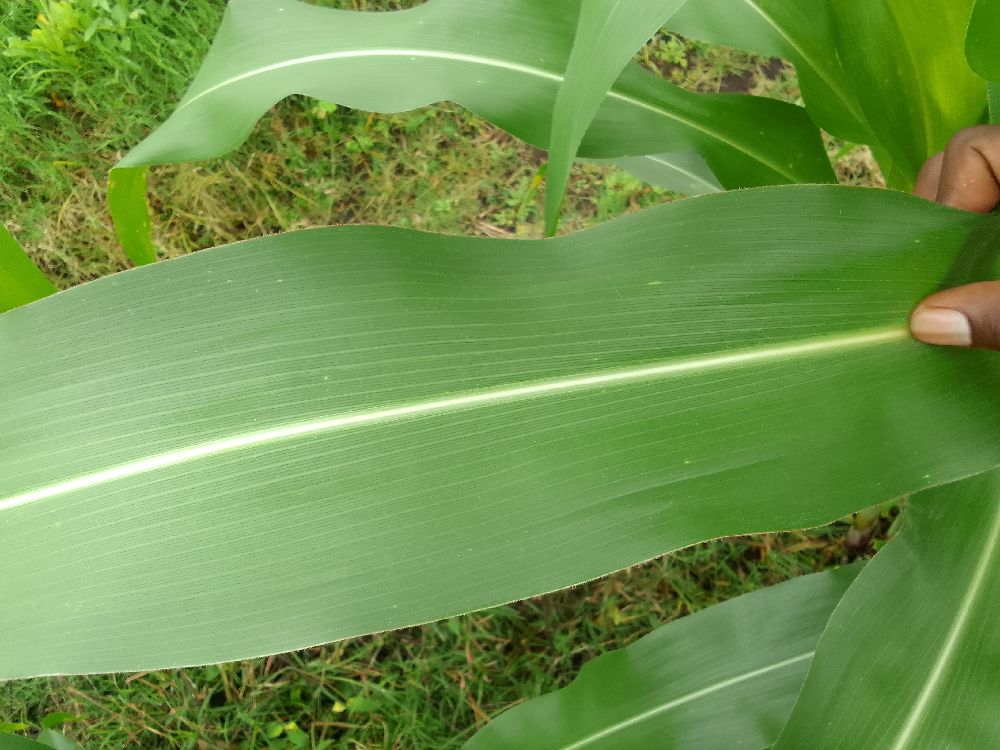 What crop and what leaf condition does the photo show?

maize, healthy
